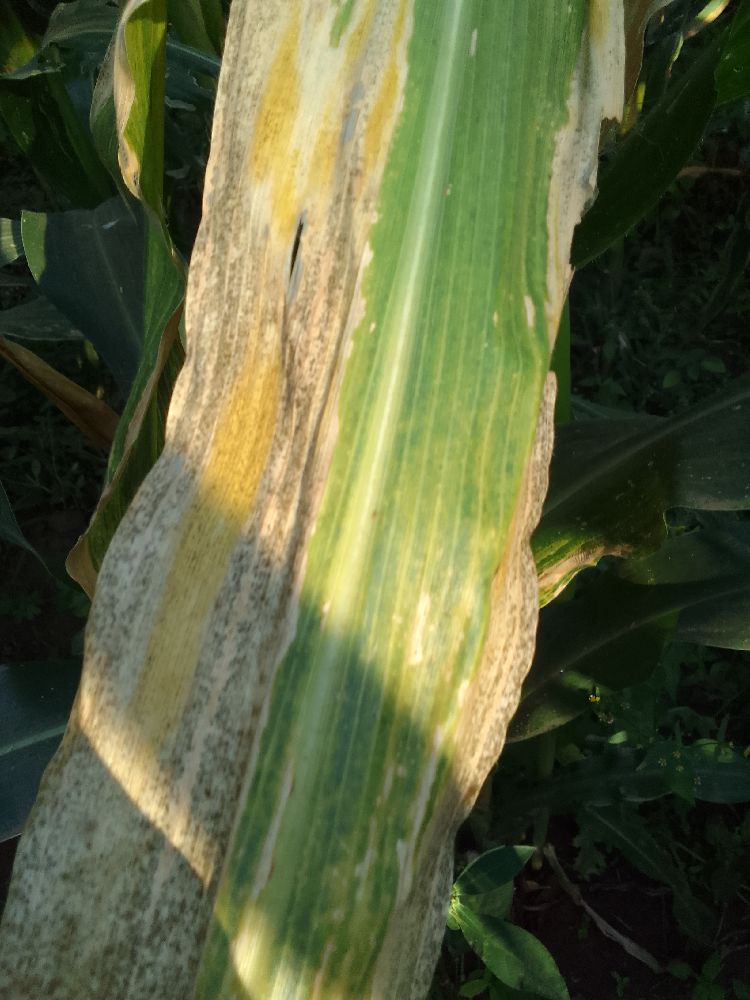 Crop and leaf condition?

maize, maize lethal necrosis
